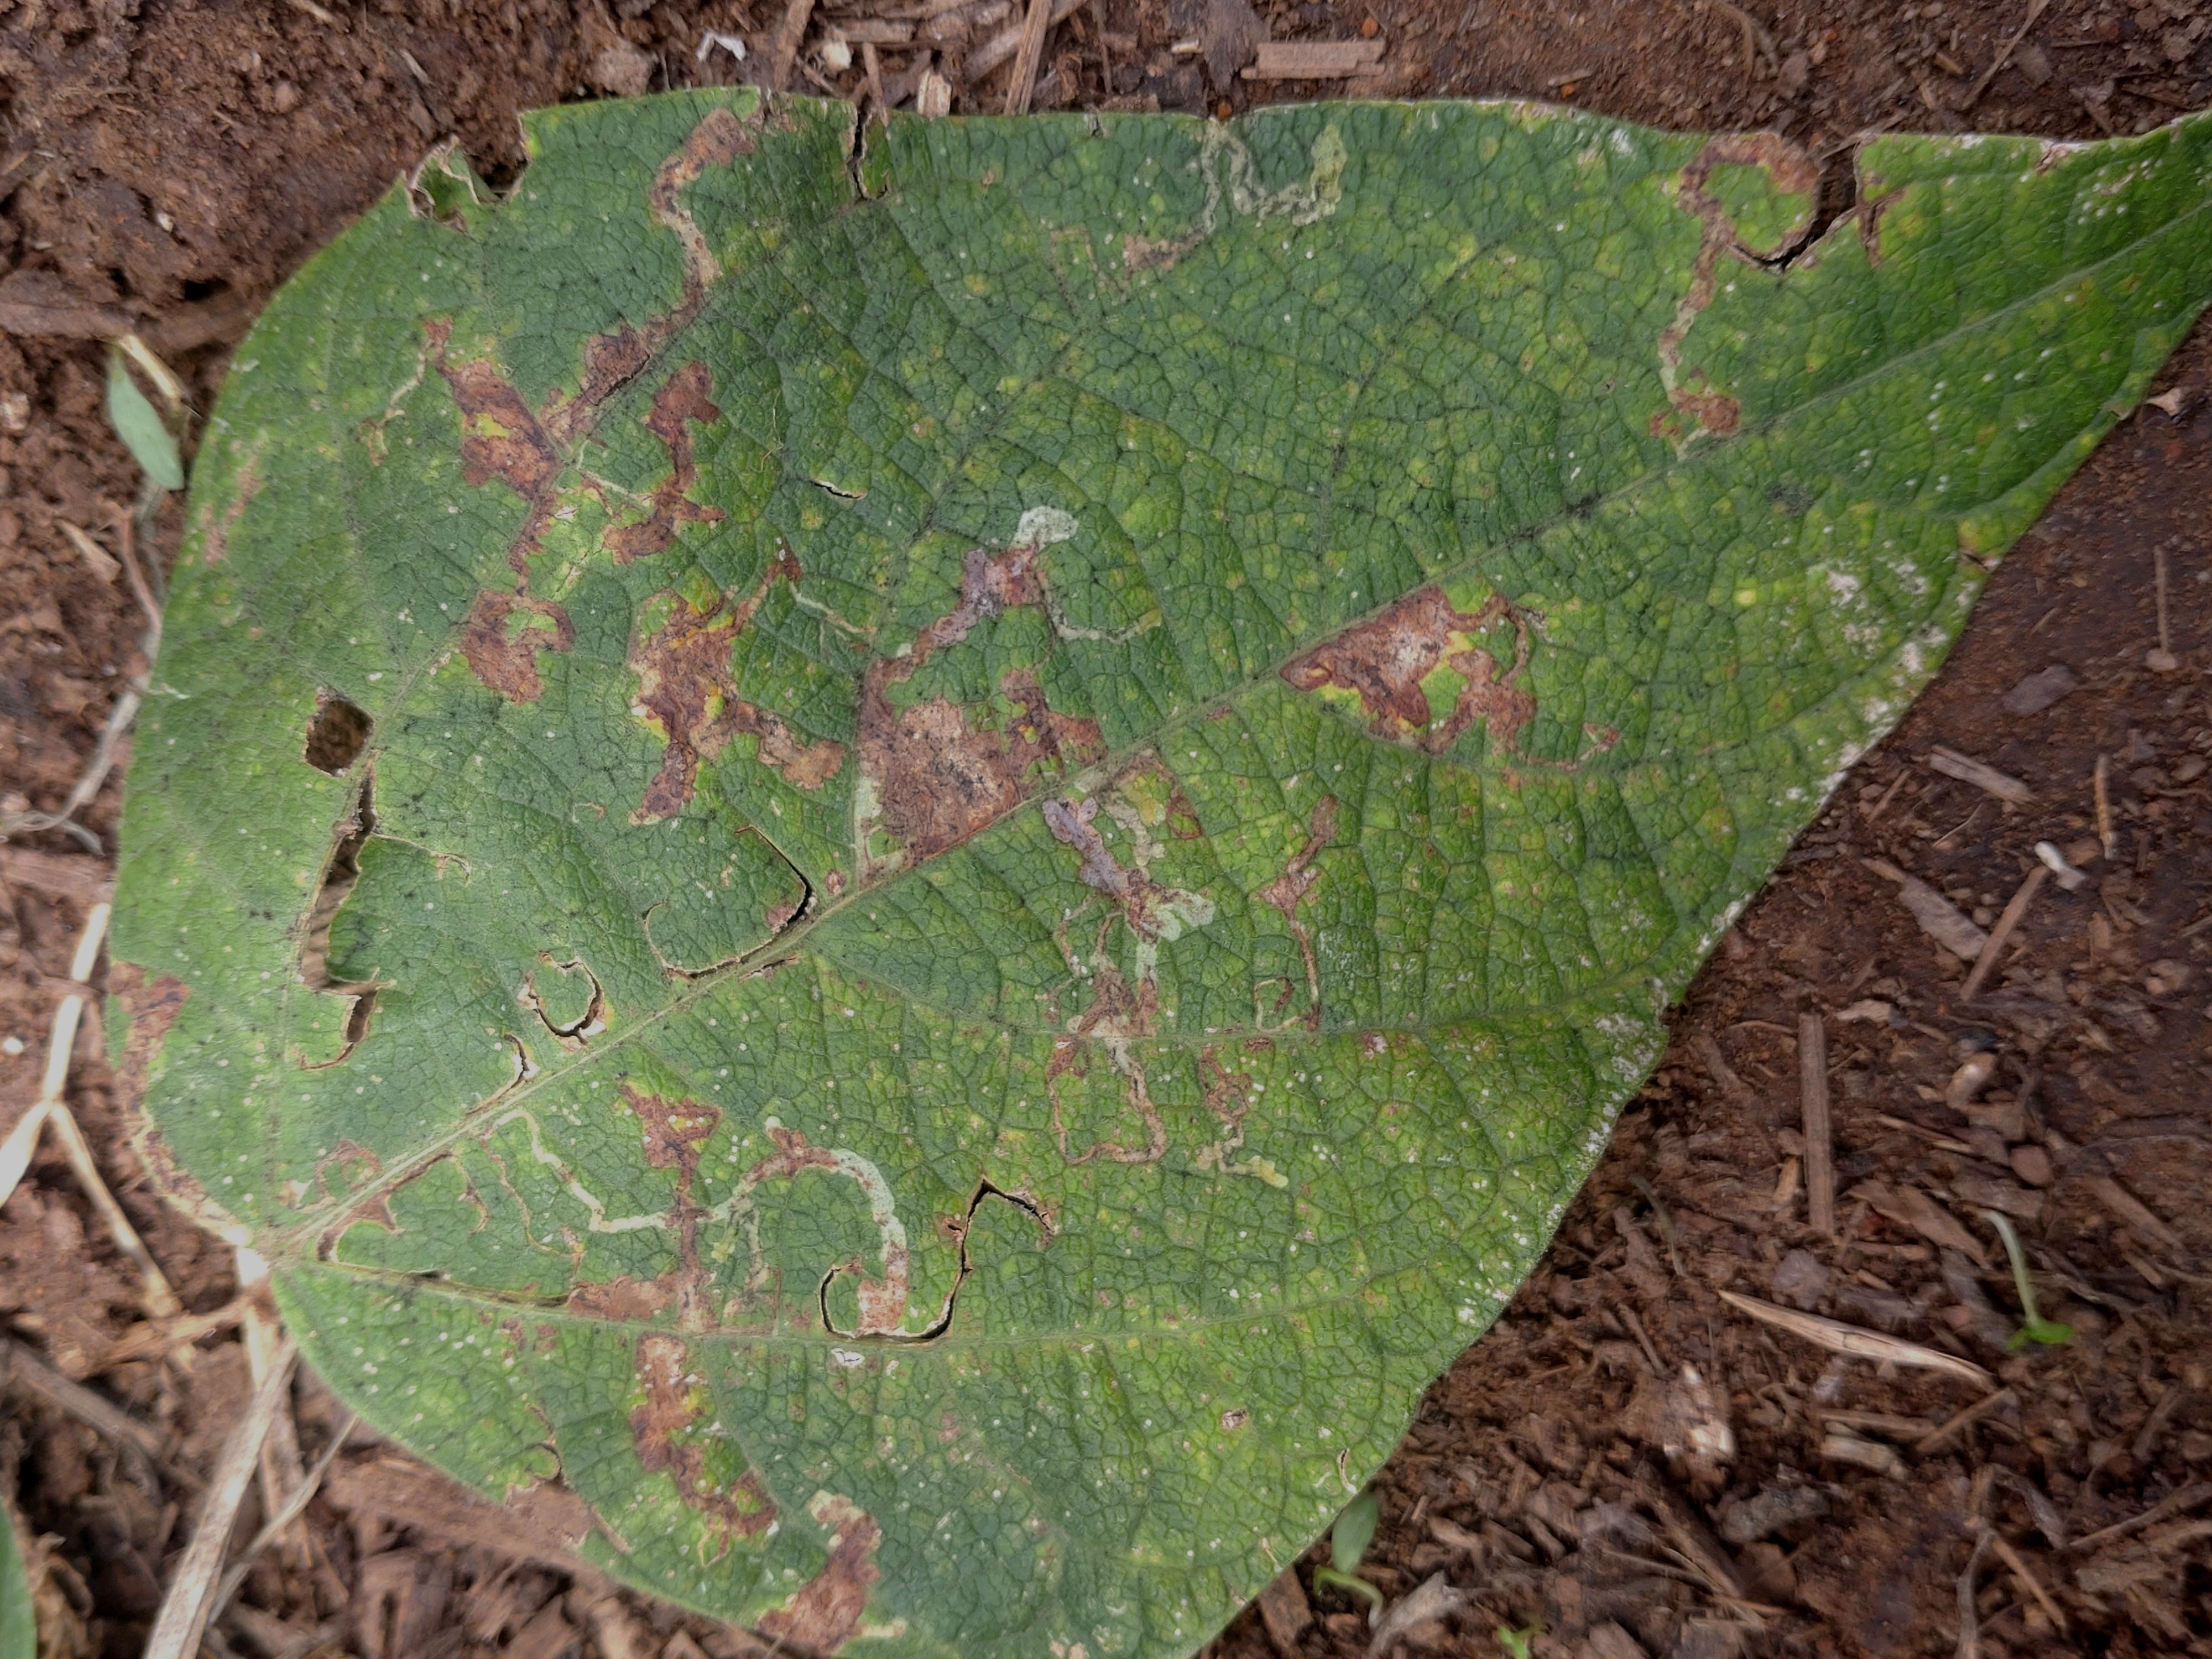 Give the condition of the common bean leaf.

anthracnose
